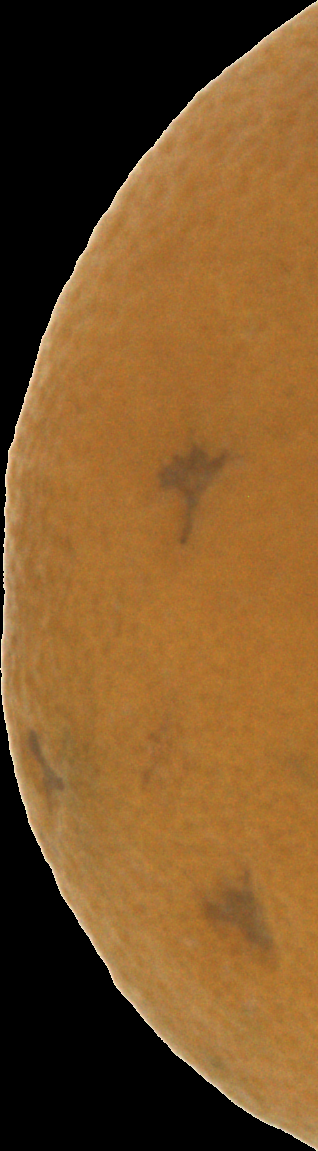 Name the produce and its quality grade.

orange, bad
